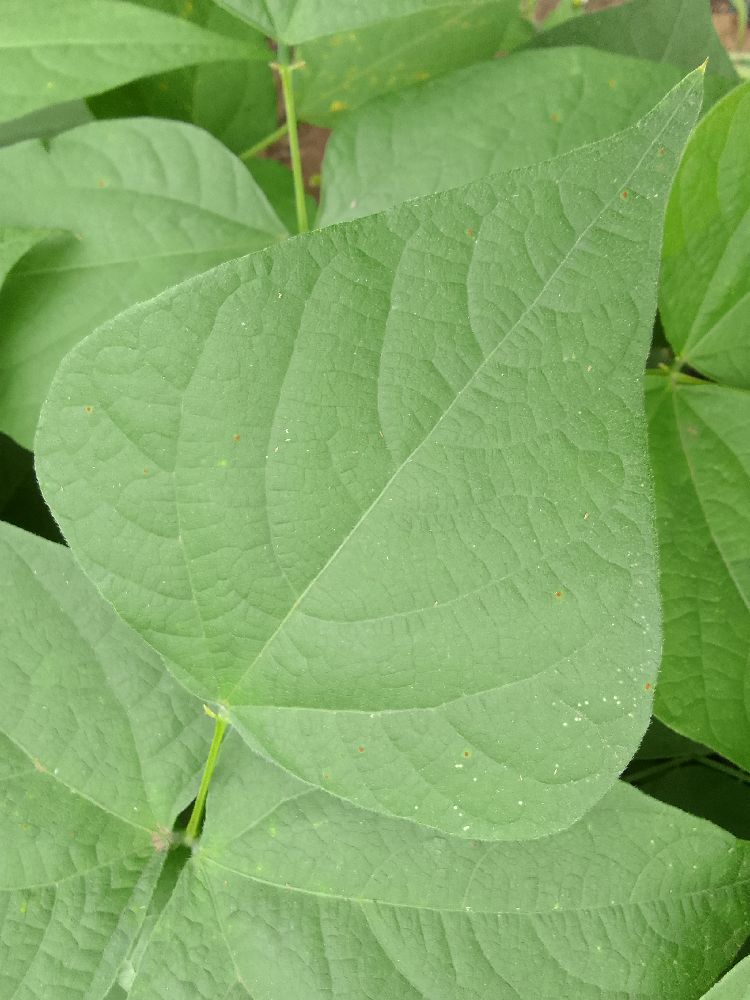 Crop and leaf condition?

common bean, healthy
